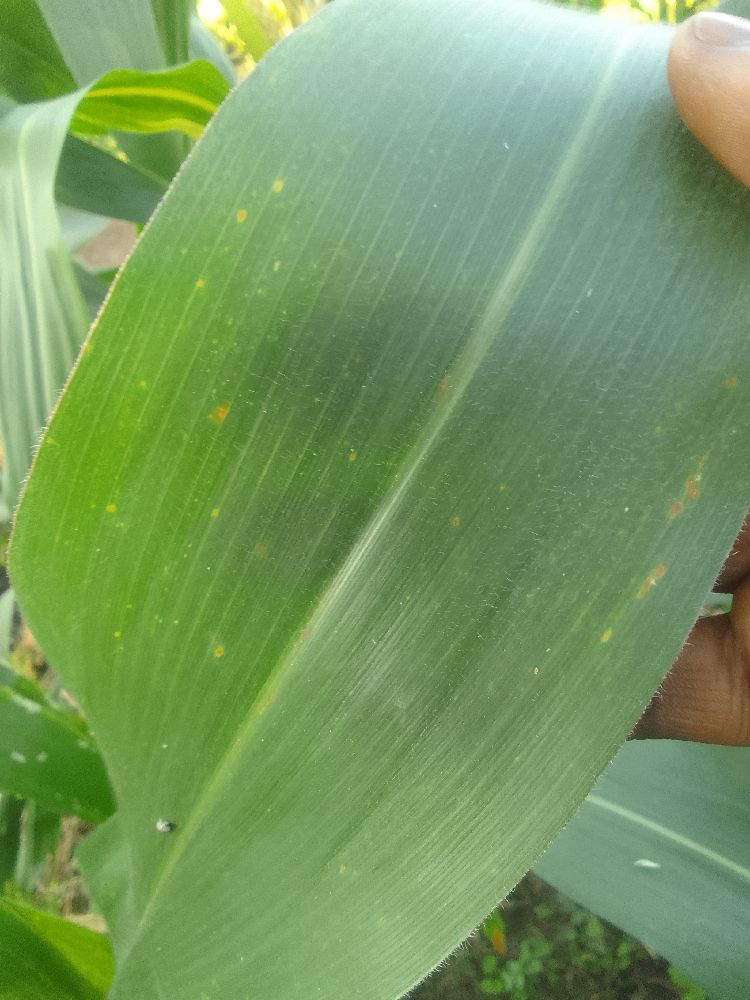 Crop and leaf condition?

maize, healthy
